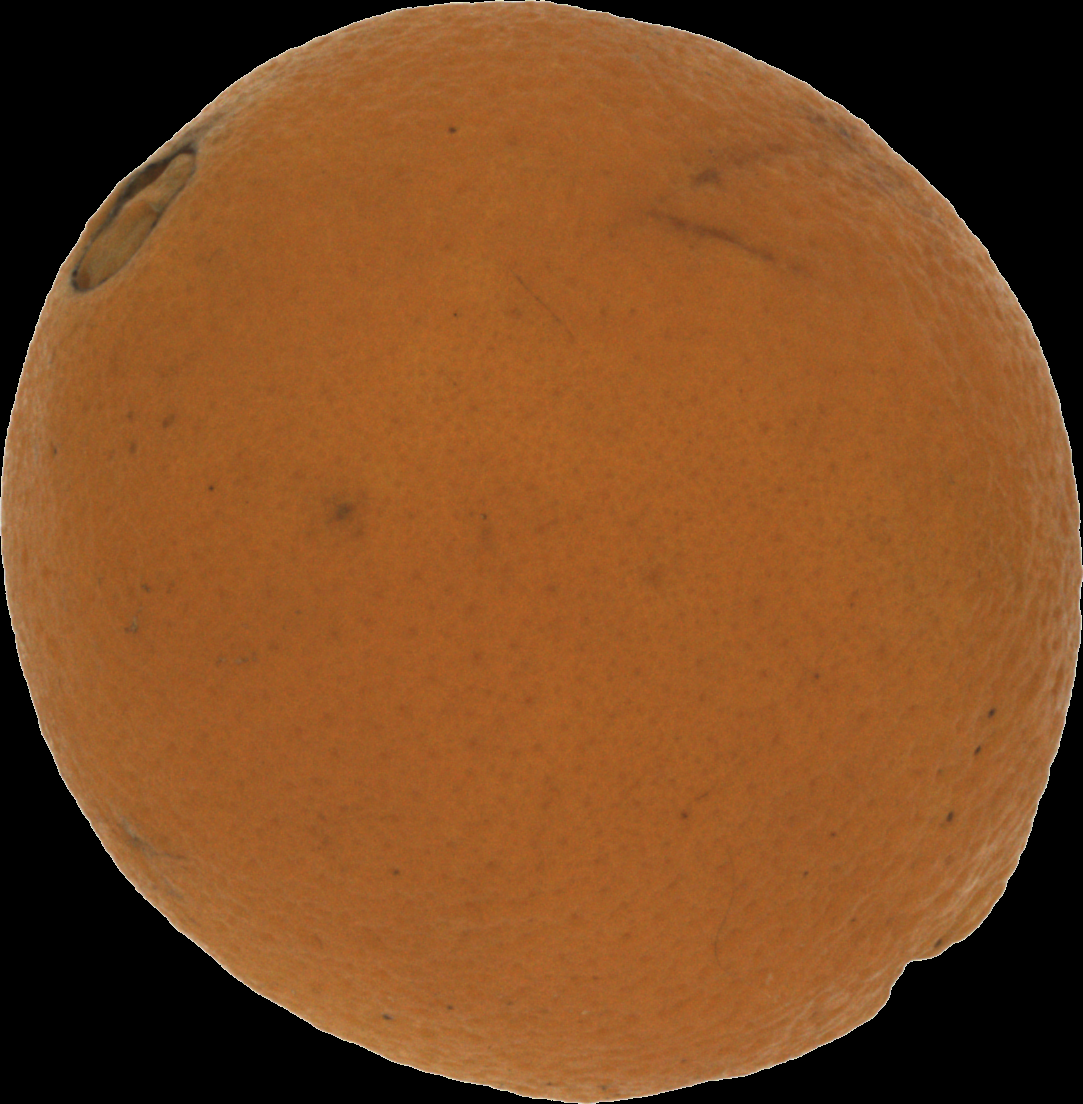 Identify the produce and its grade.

orange, bad
